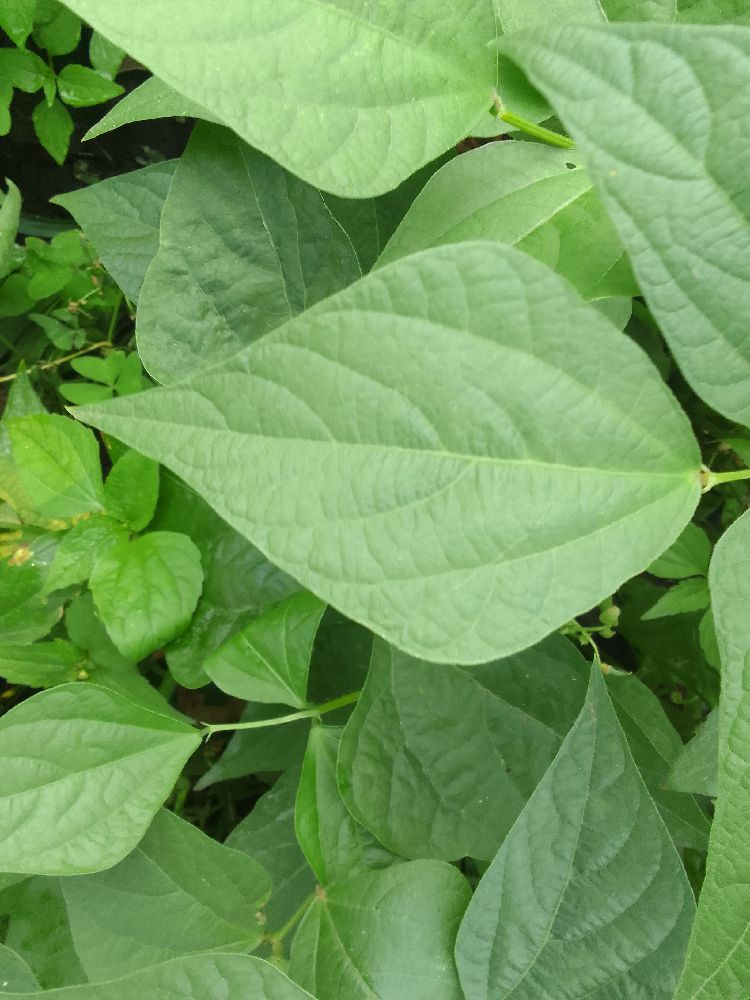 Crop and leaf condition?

common bean, healthy
